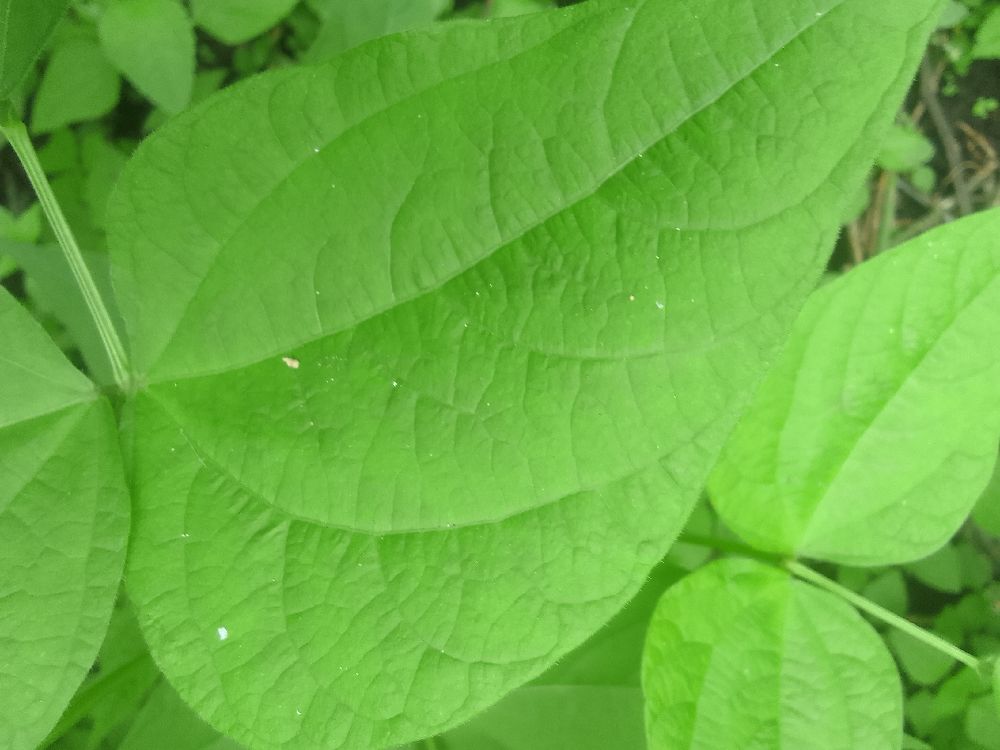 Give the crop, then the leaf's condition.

common bean, healthy
